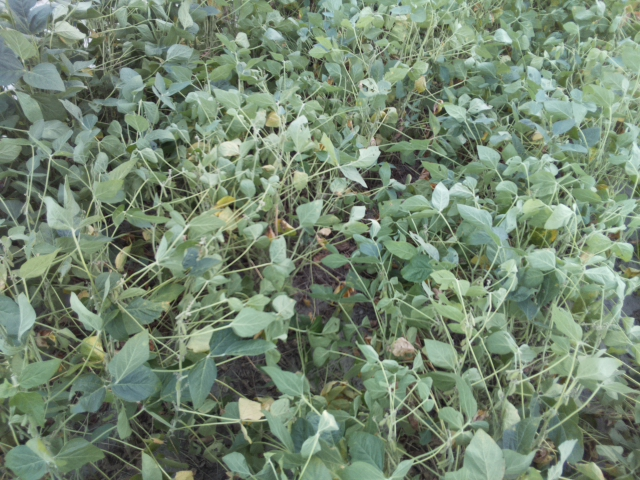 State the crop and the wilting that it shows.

soybean, moderate turgor loss in upper canopy
